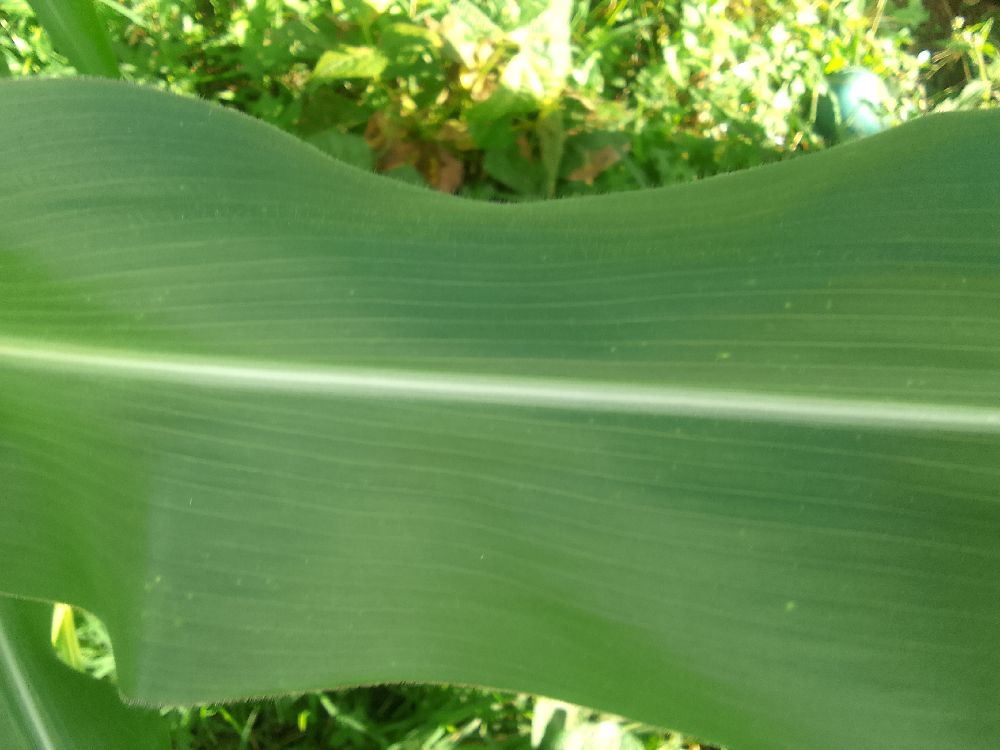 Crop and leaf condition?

maize, healthy
